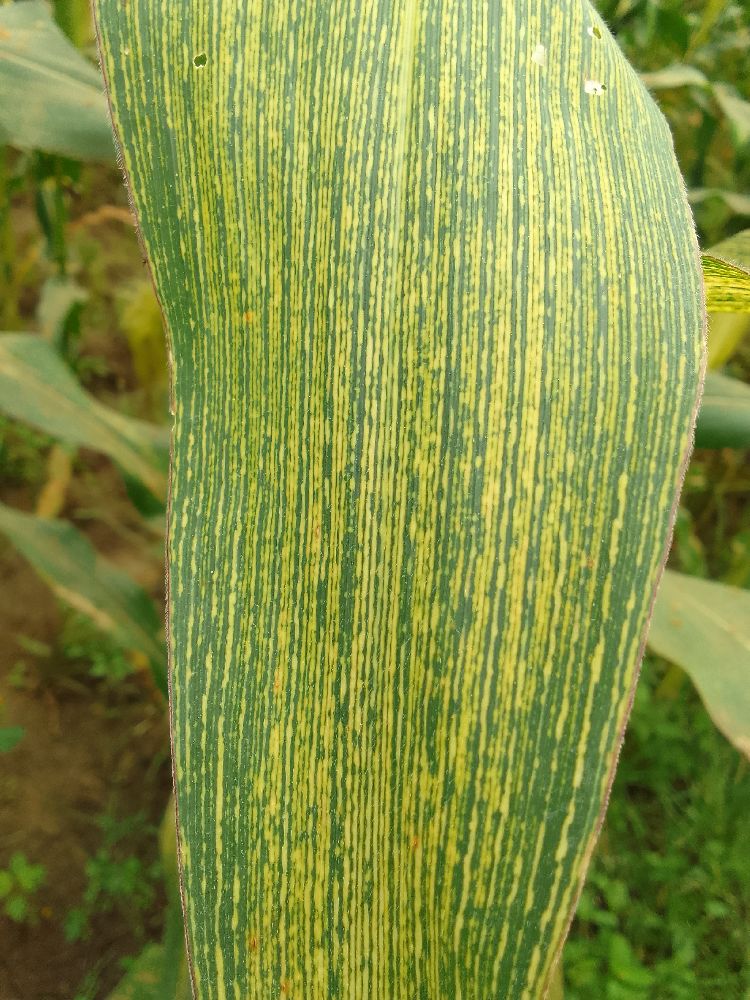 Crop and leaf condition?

maize, maize streak virus
